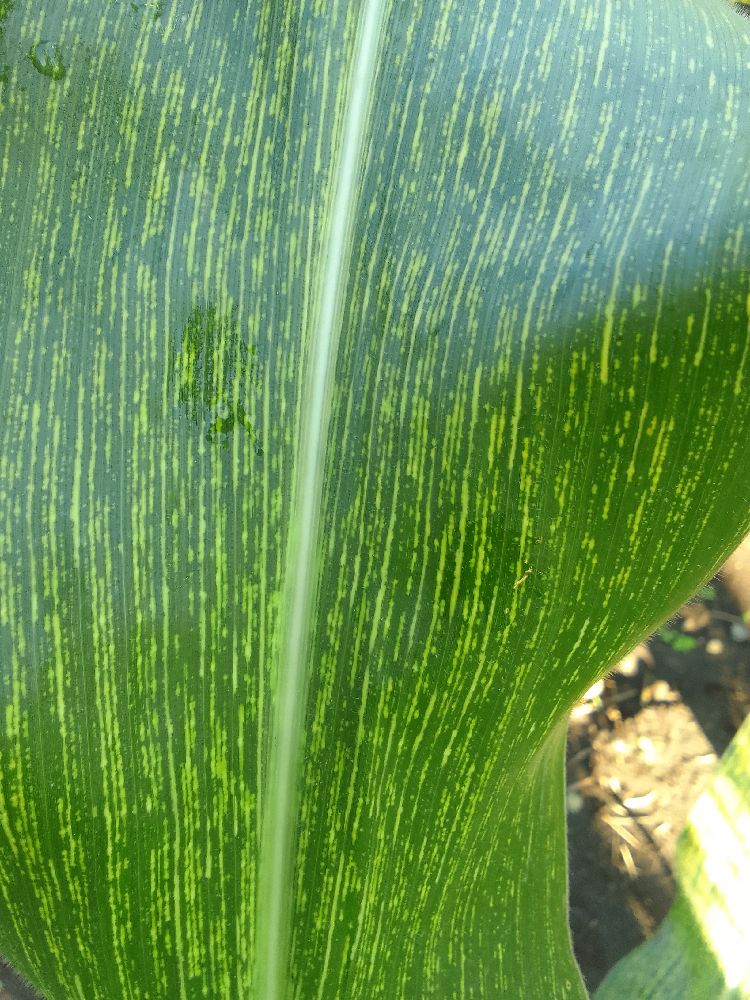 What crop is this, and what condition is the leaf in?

maize, maize streak virus
